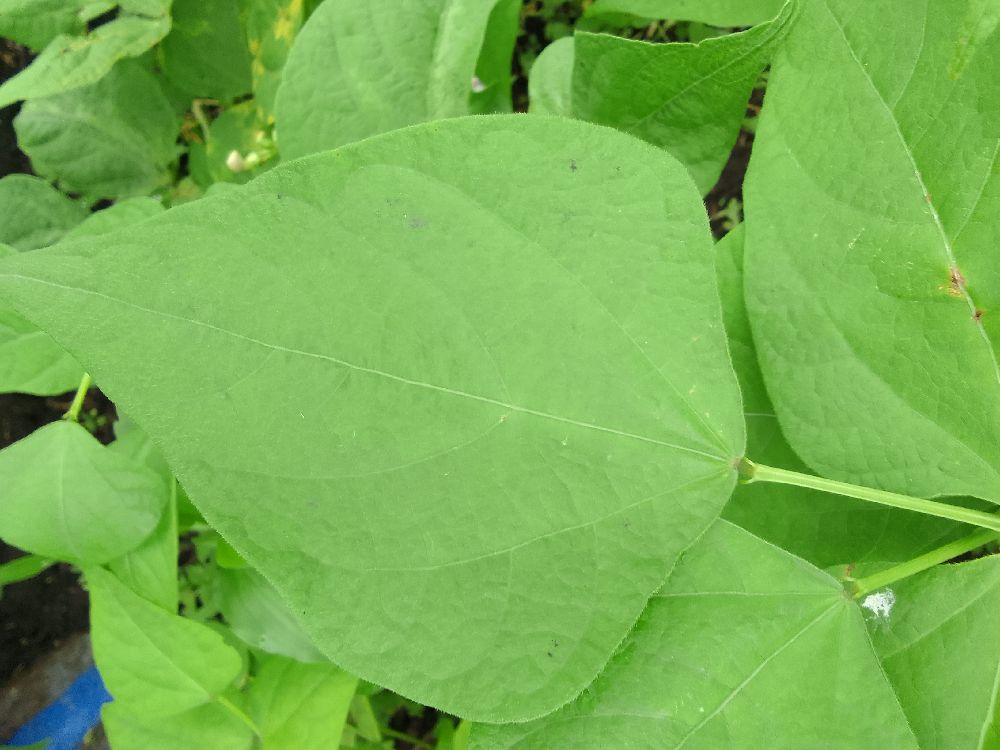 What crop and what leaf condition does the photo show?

common bean, healthy
